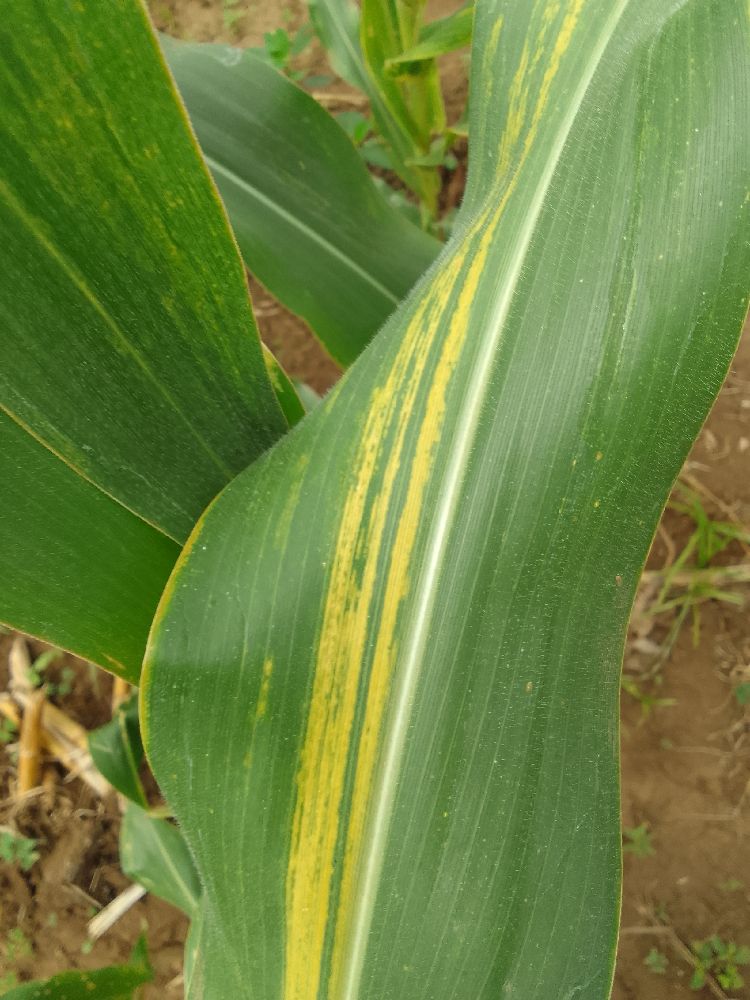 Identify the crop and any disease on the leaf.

maize, maize lethal necrosis
